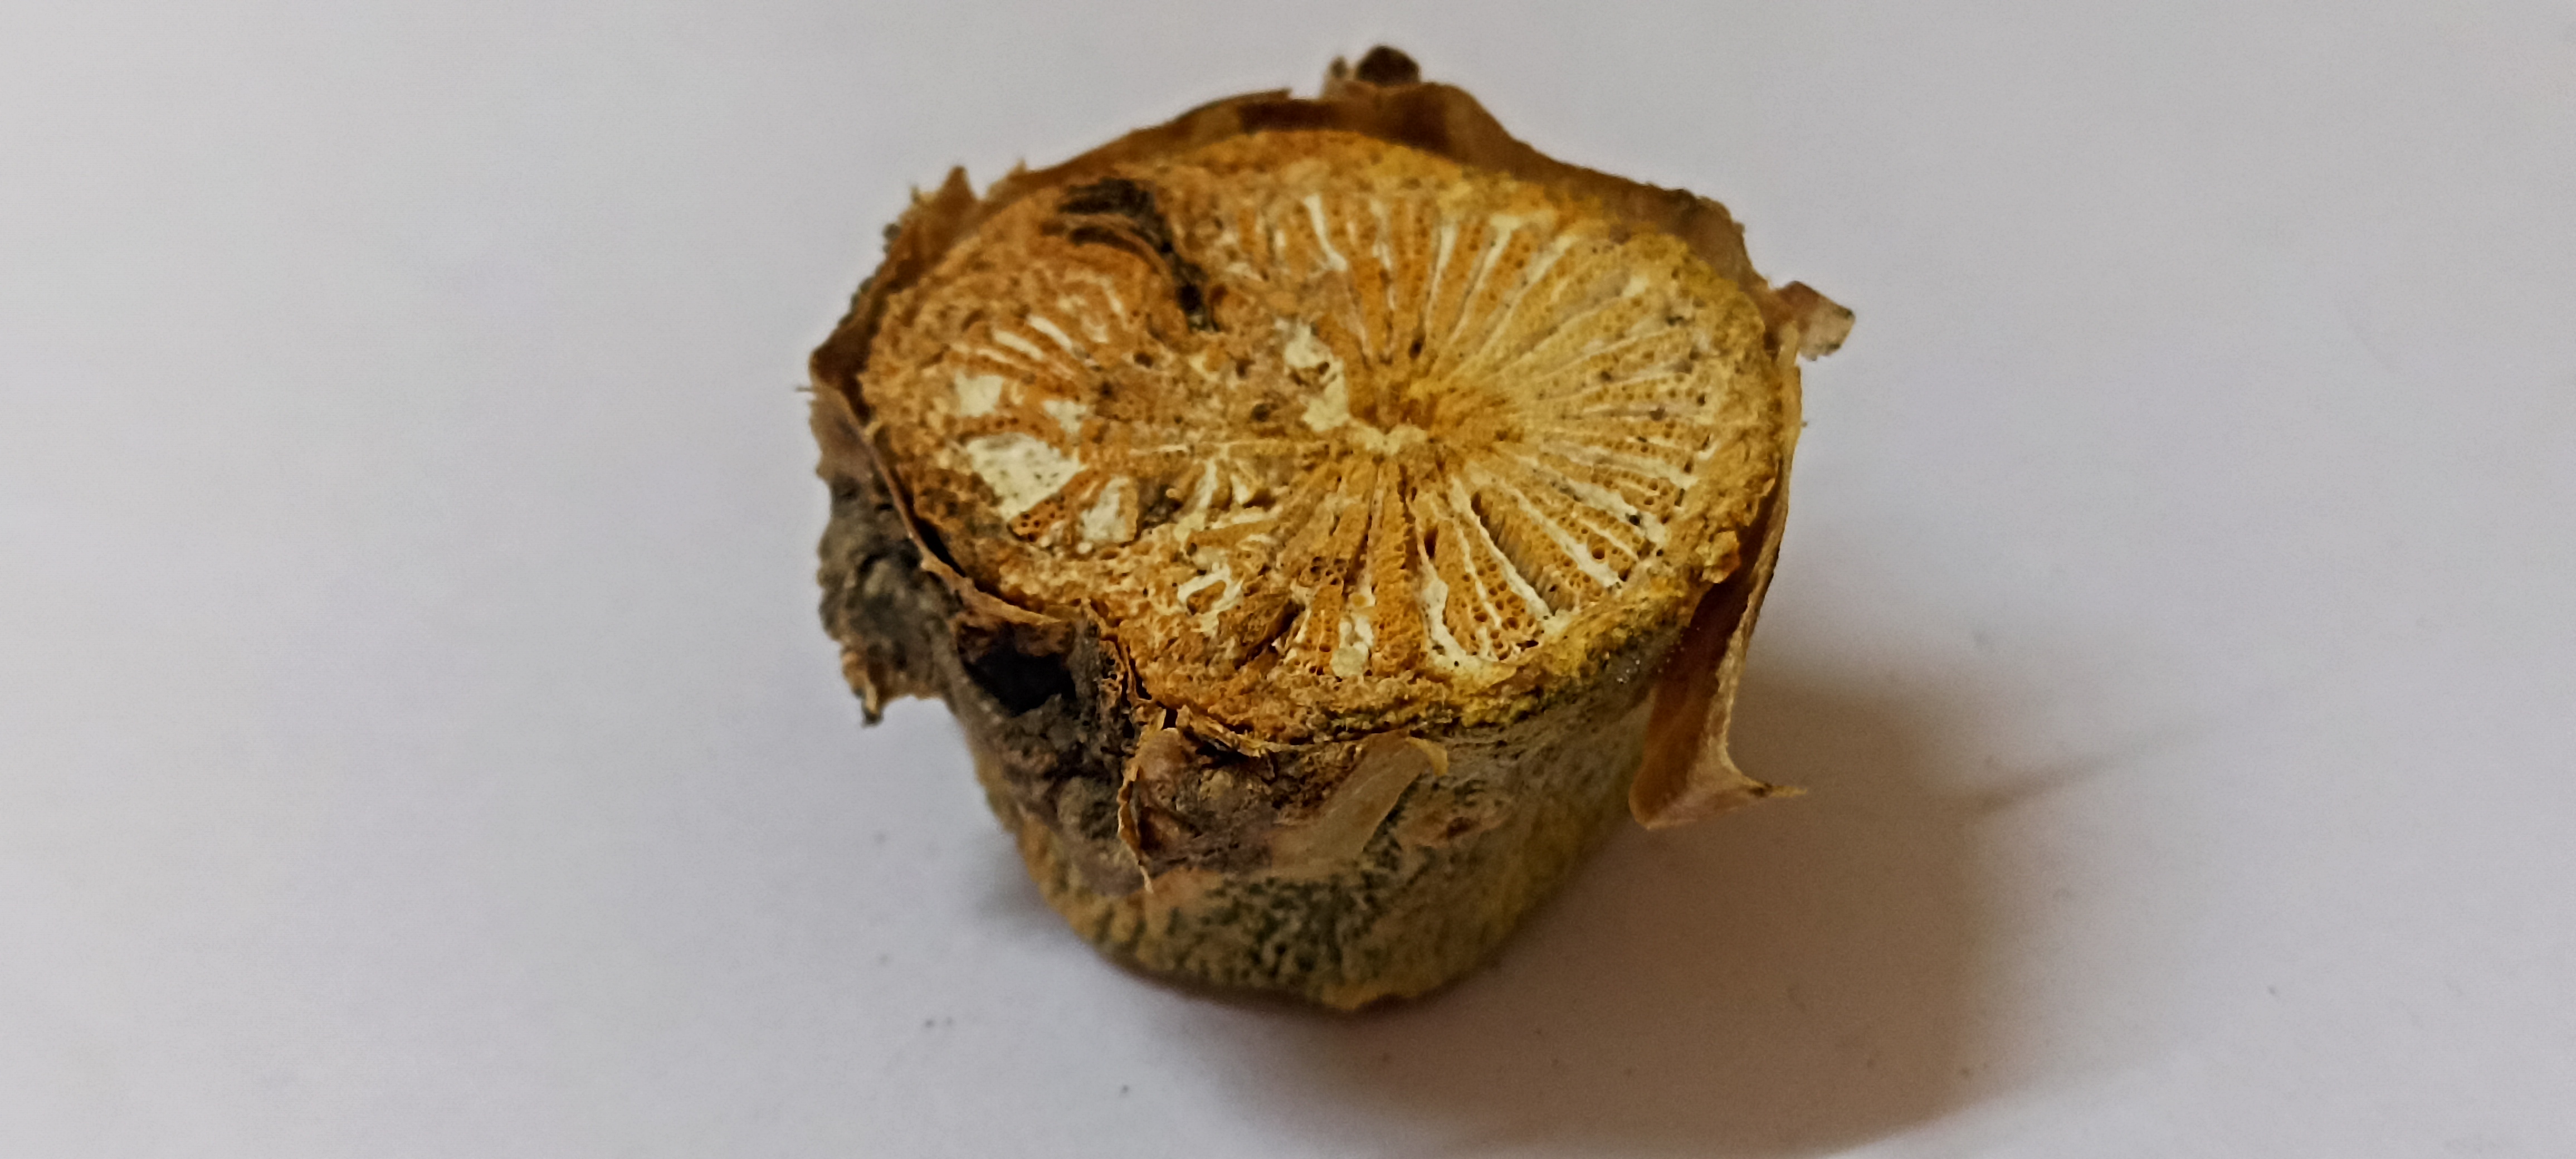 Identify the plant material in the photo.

gulvel
